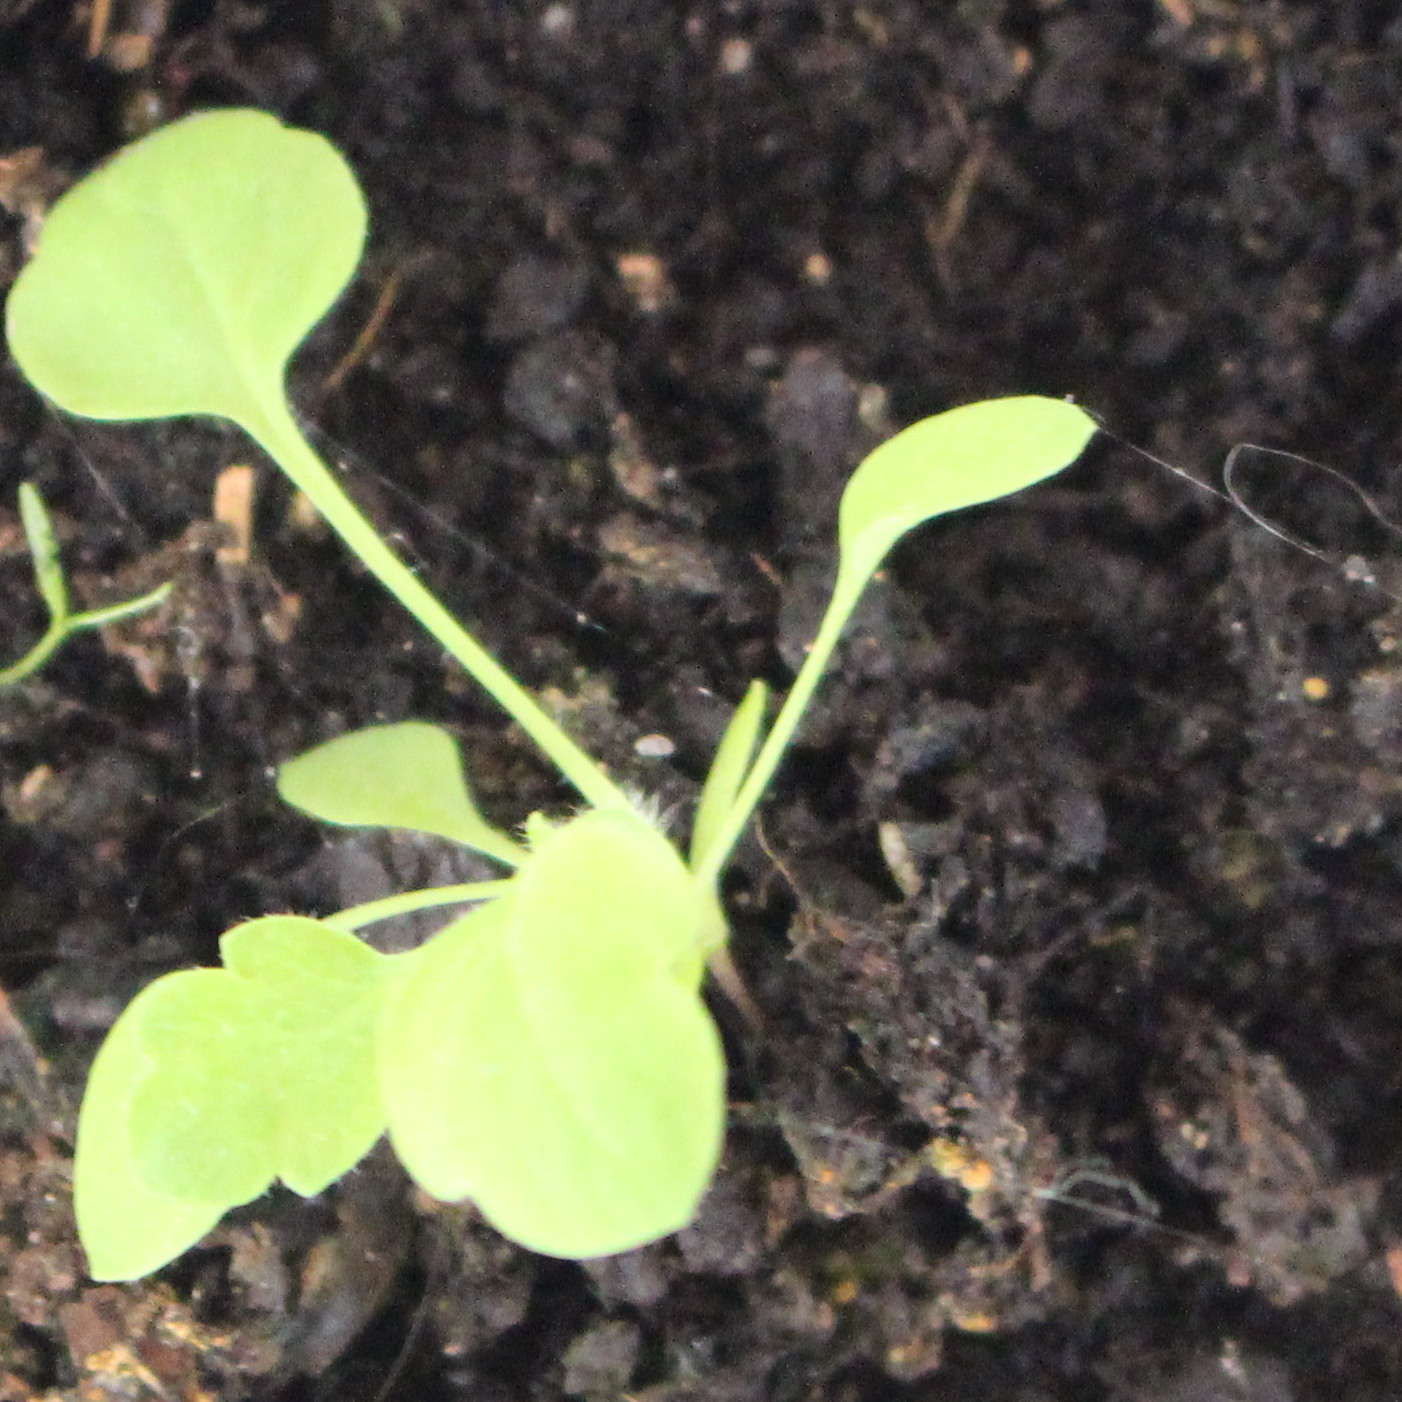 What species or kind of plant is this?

Papaver rhoeas
